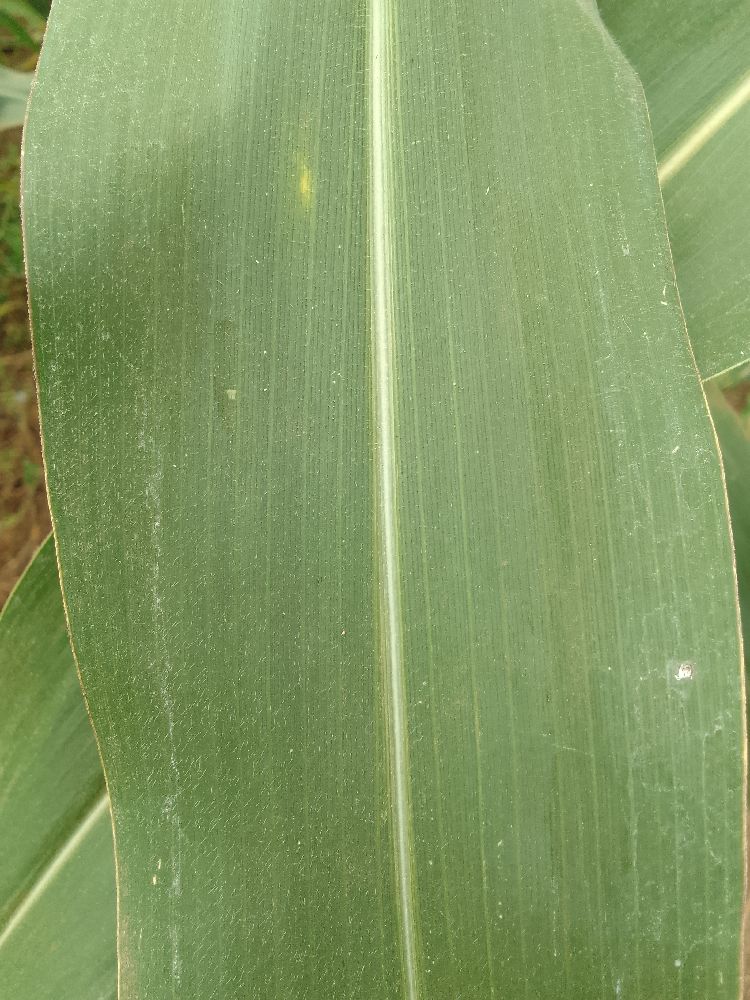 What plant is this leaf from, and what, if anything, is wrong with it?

maize, healthy
